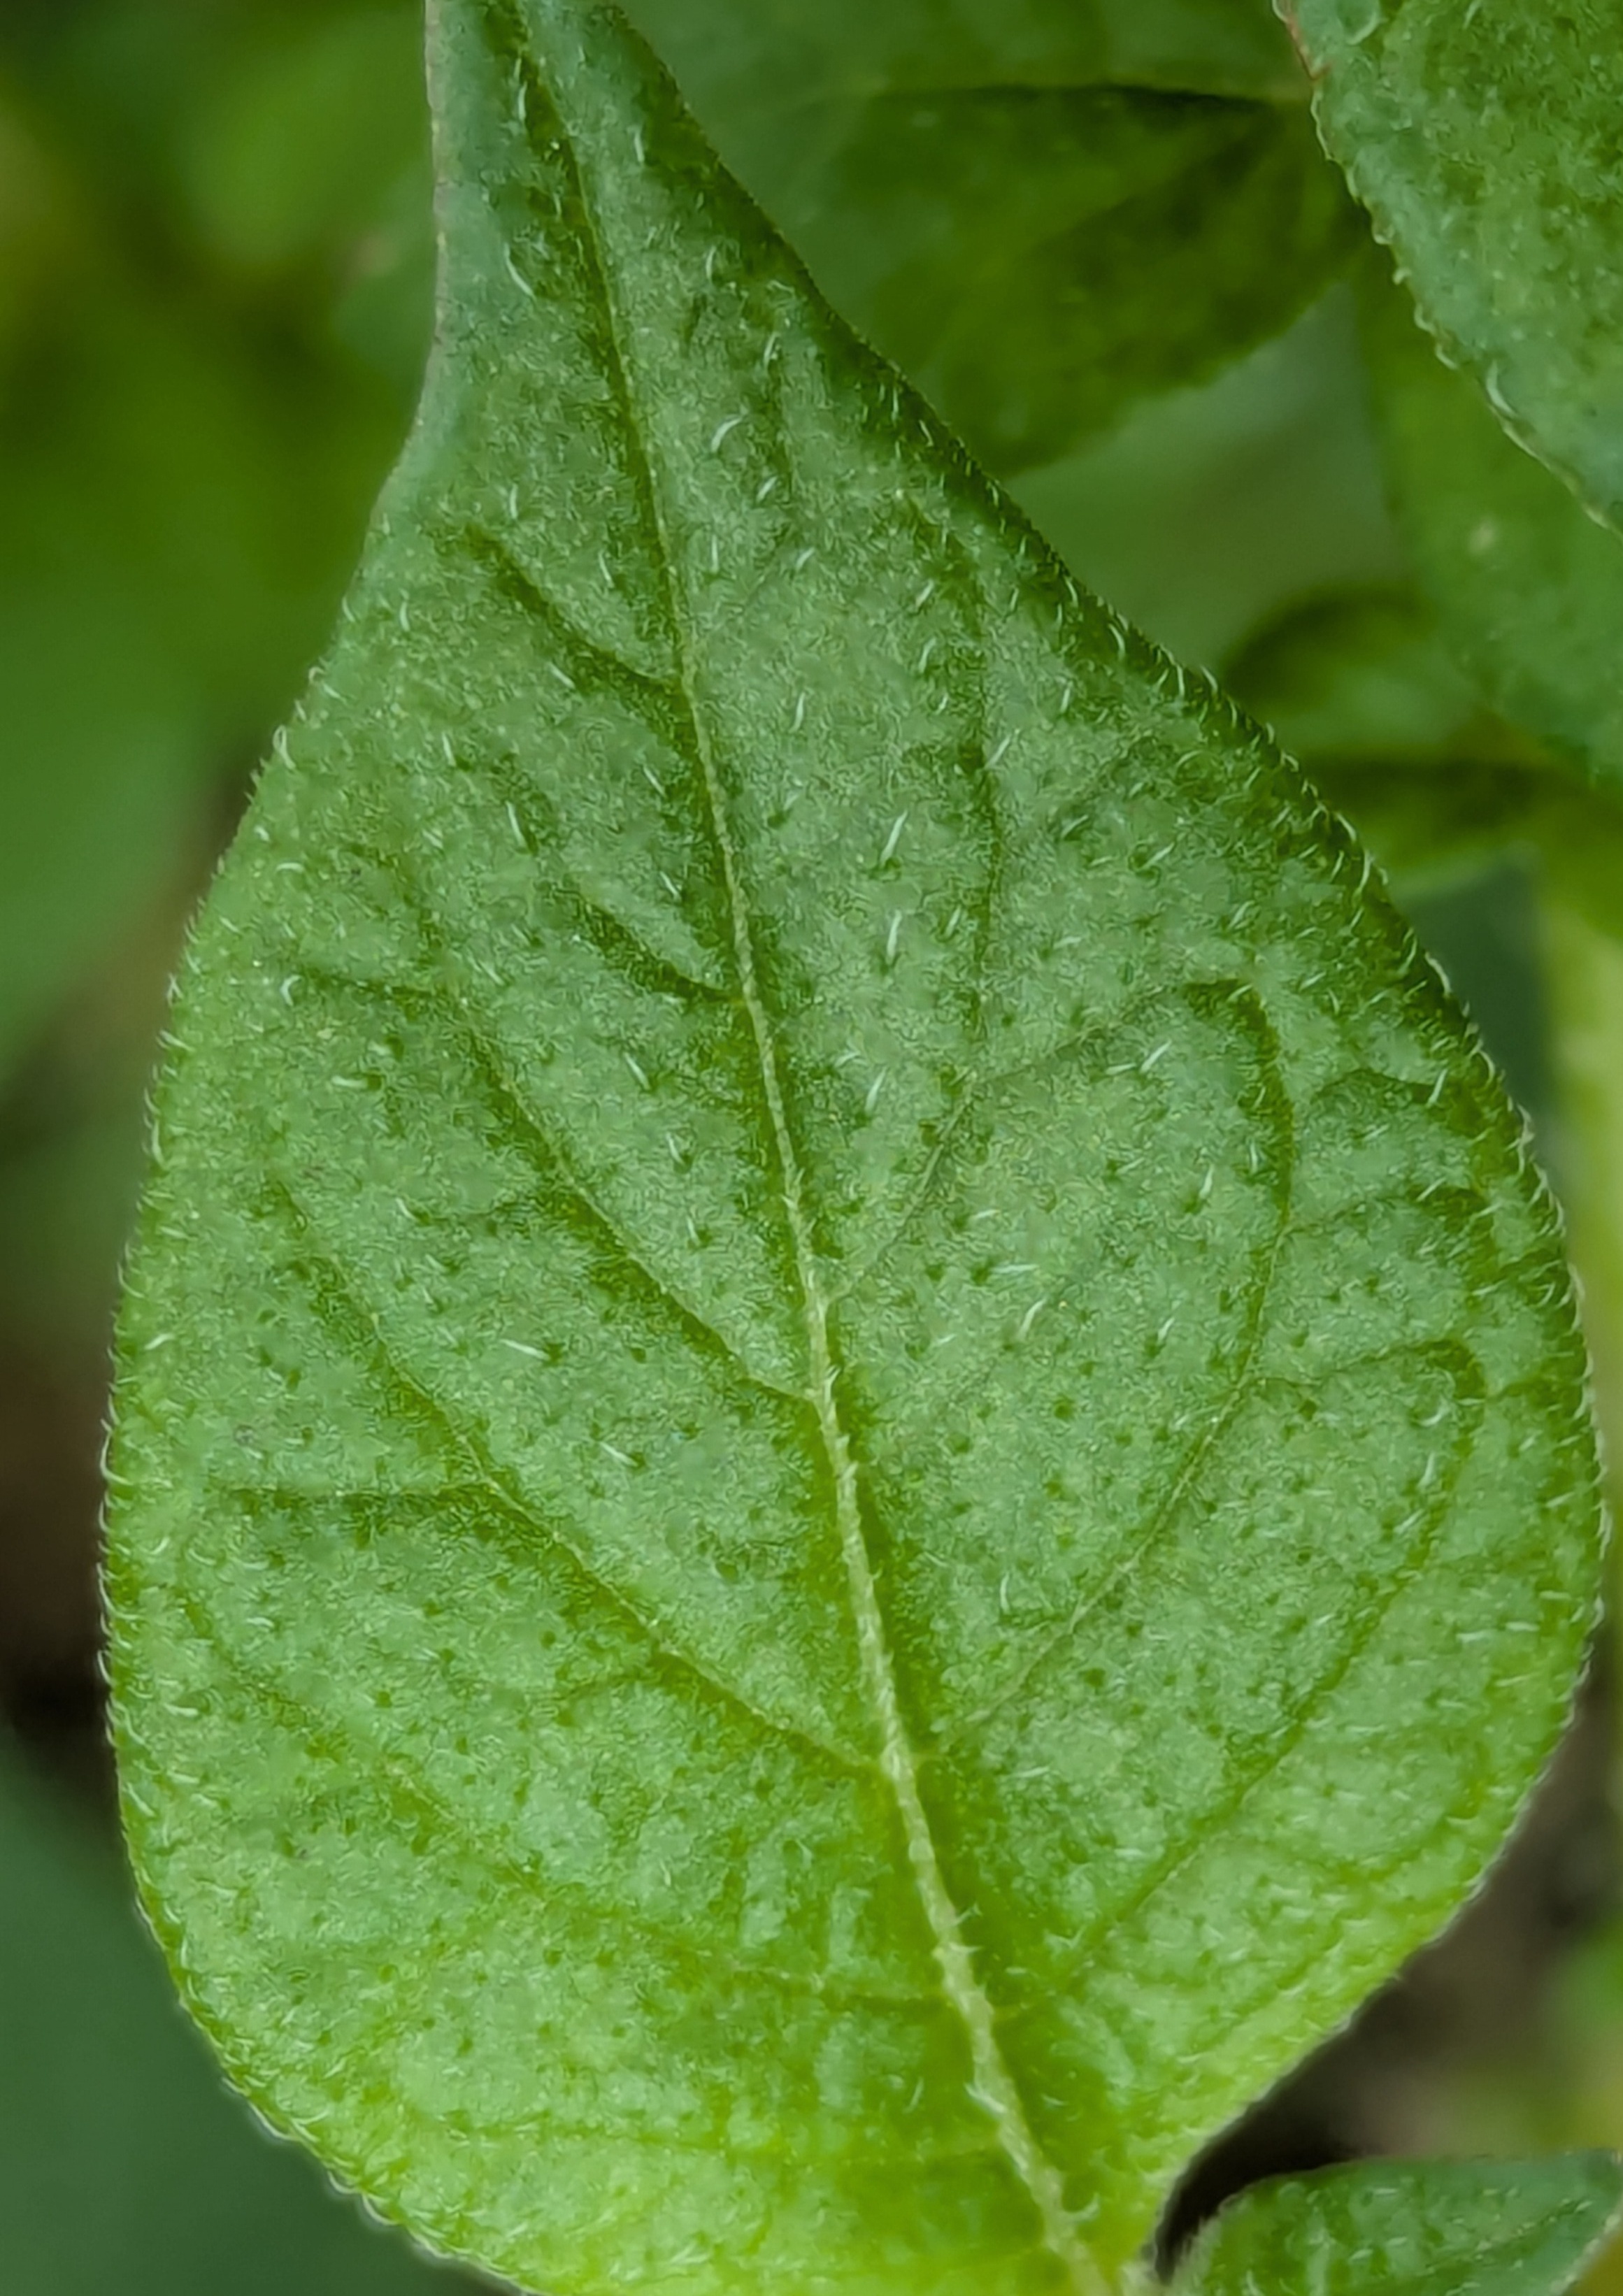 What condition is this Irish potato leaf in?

healthy
